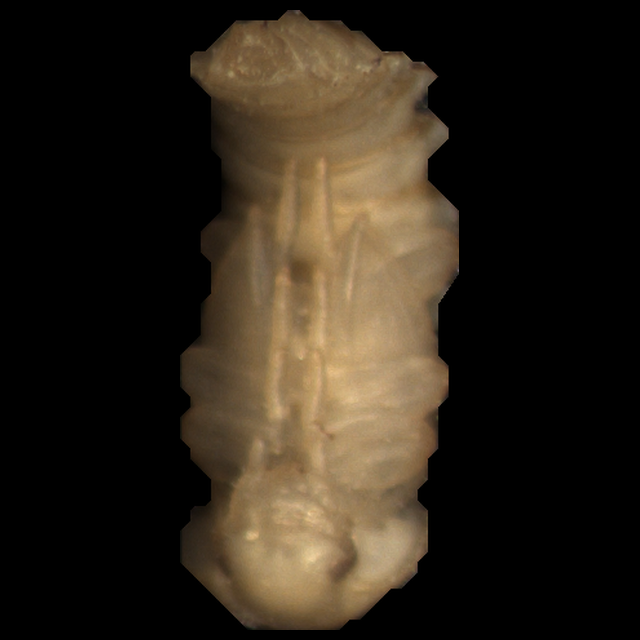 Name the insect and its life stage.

mealworm pupa
